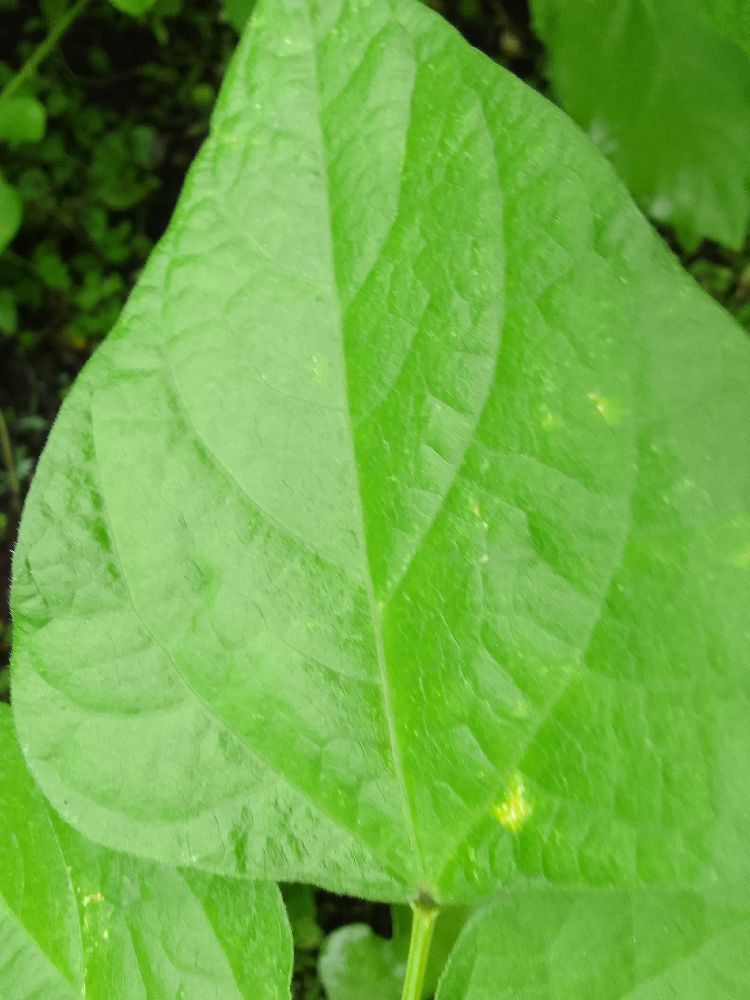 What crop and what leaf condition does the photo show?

common bean, healthy
